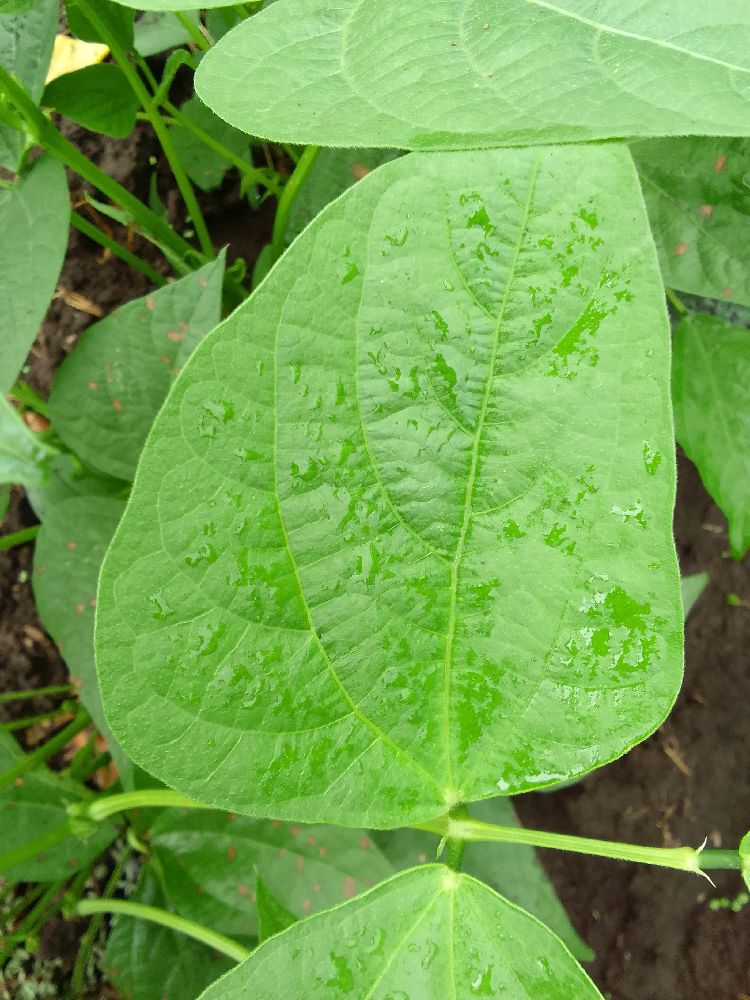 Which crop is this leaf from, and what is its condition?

common bean, healthy
